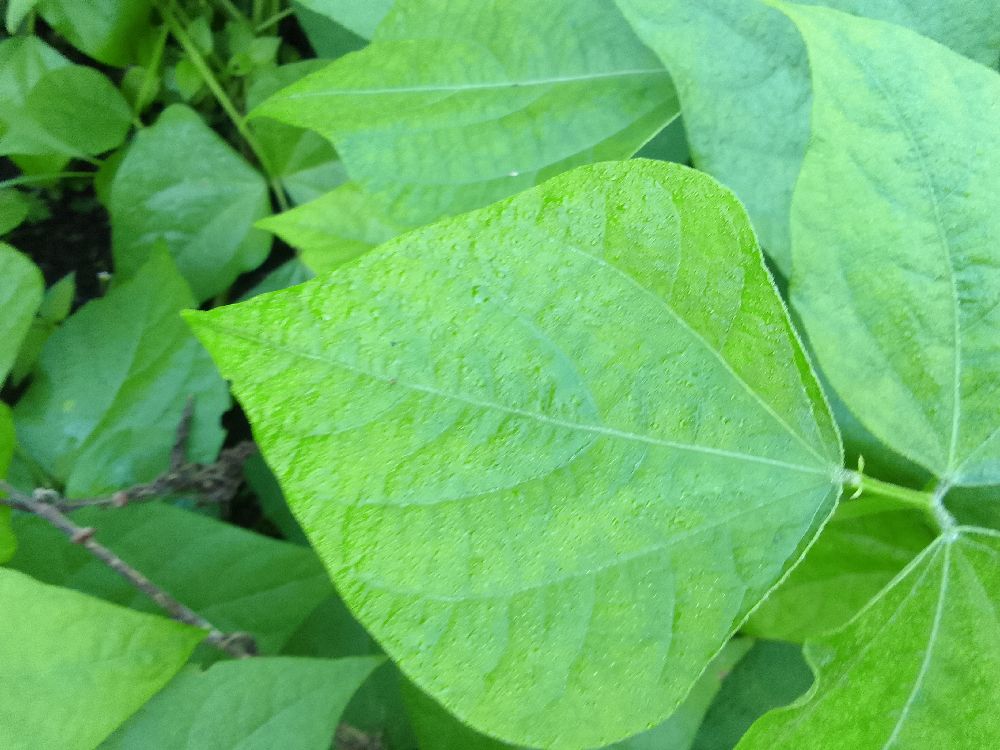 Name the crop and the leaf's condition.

common bean, healthy
